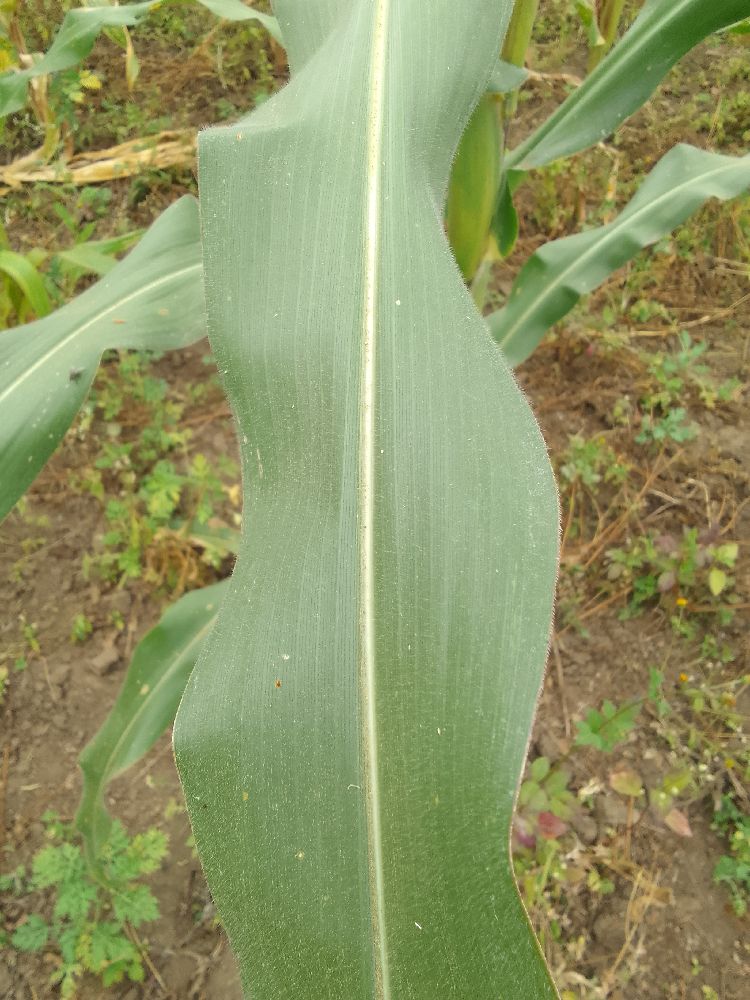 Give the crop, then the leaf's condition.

maize, healthy
